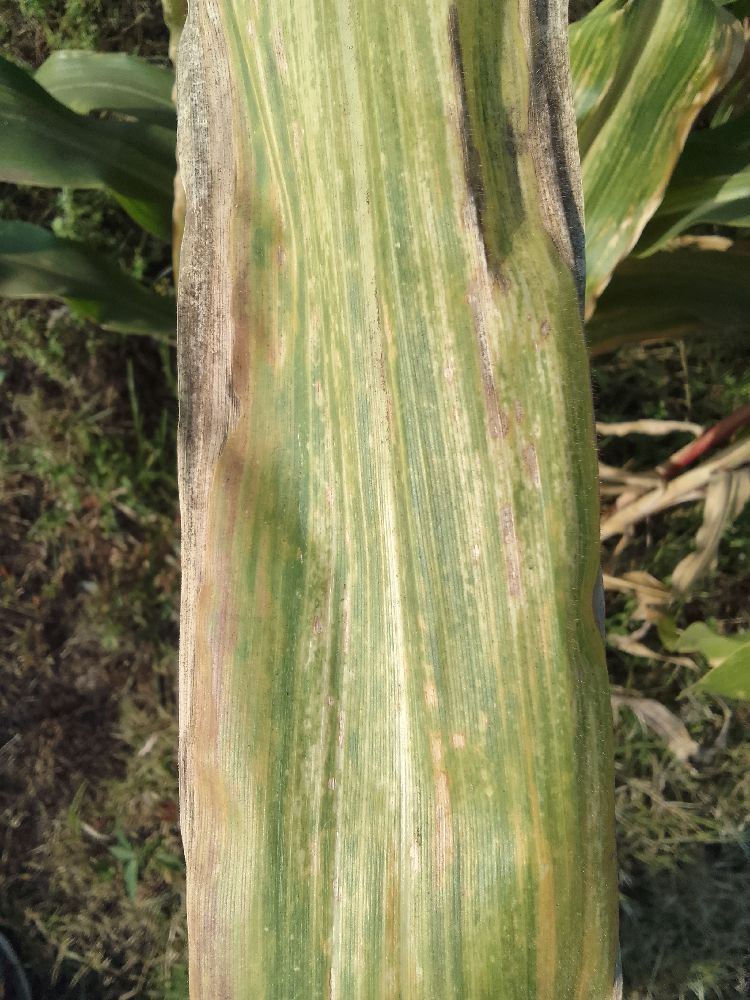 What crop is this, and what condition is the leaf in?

maize, maize lethal necrosis
